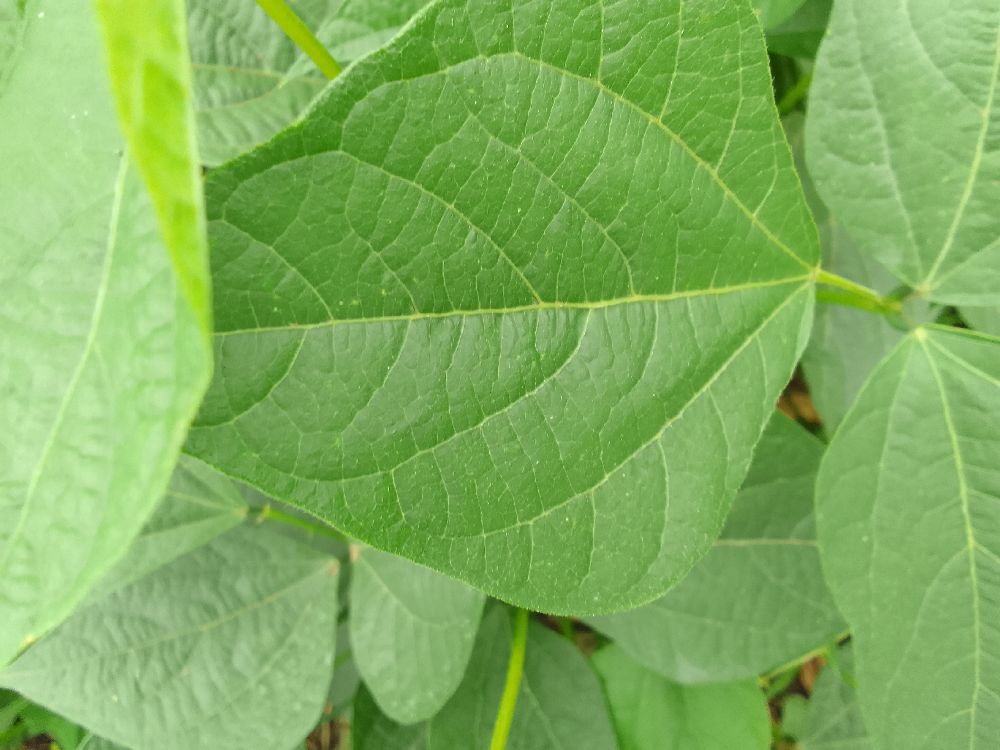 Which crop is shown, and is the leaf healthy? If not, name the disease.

common bean, healthy
